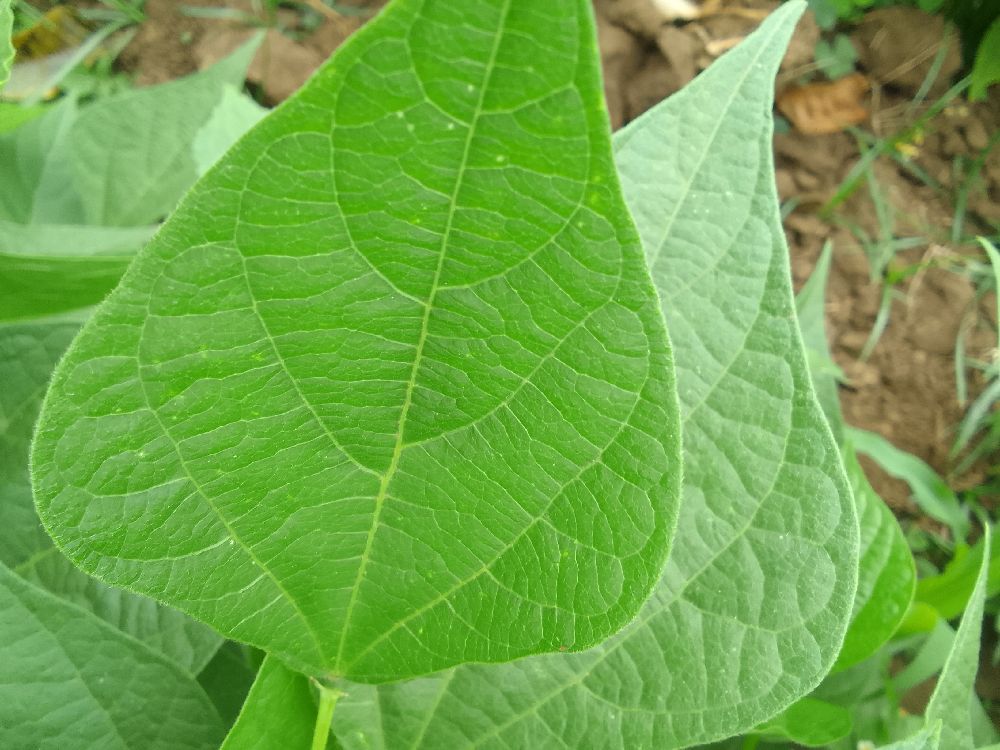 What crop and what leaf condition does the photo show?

common bean, healthy
